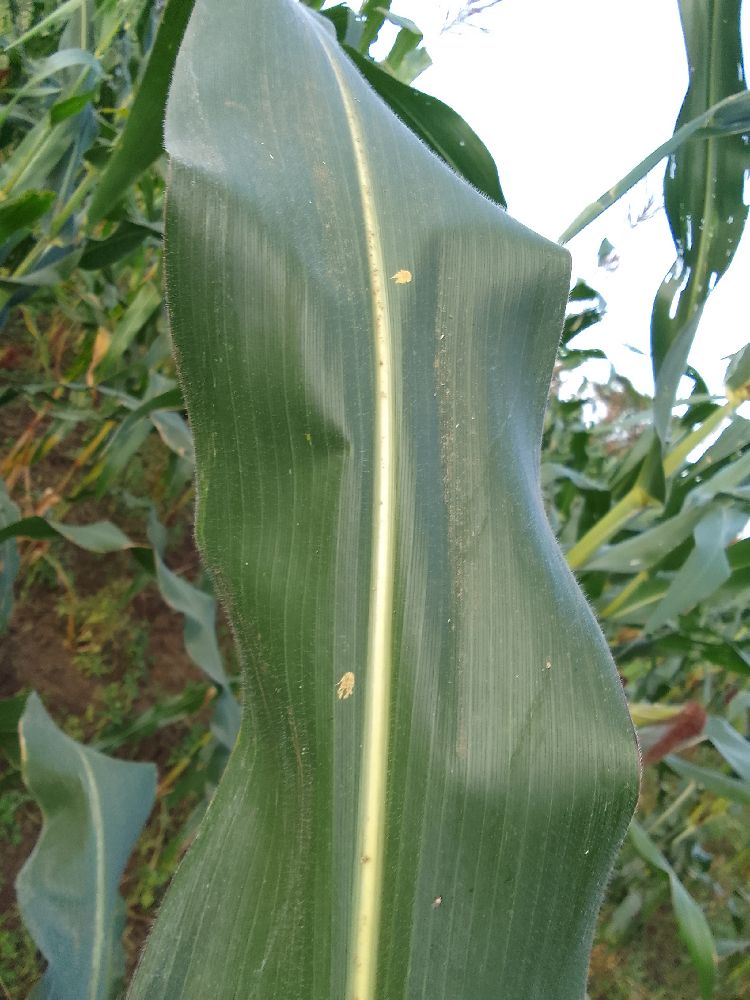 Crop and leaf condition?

maize, healthy
